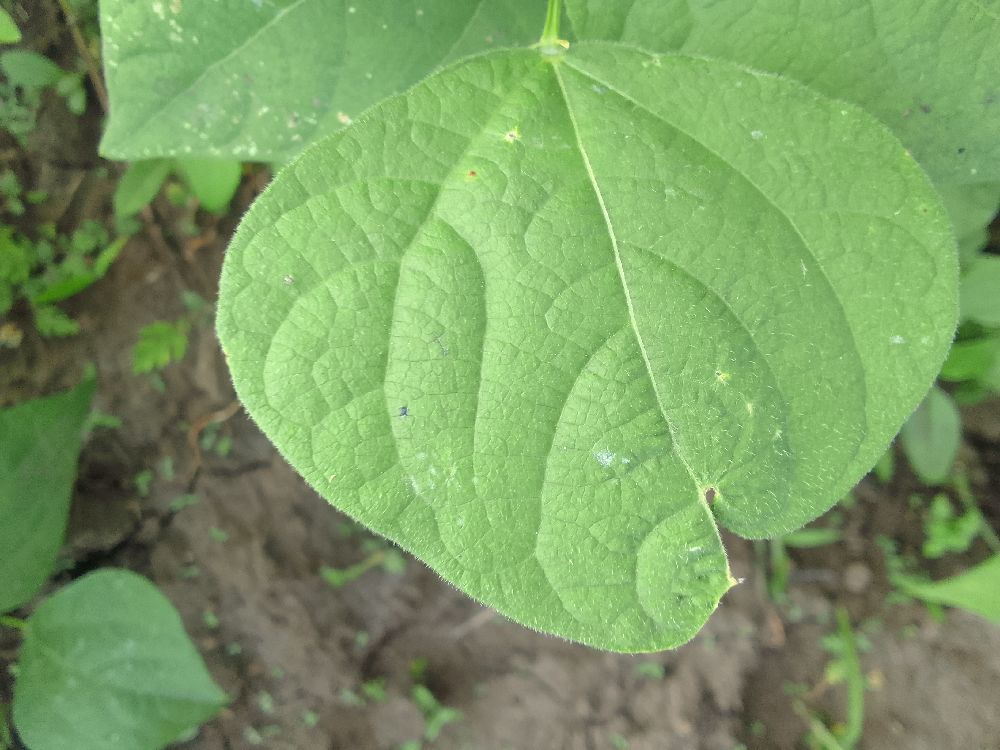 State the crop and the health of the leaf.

common bean, healthy
